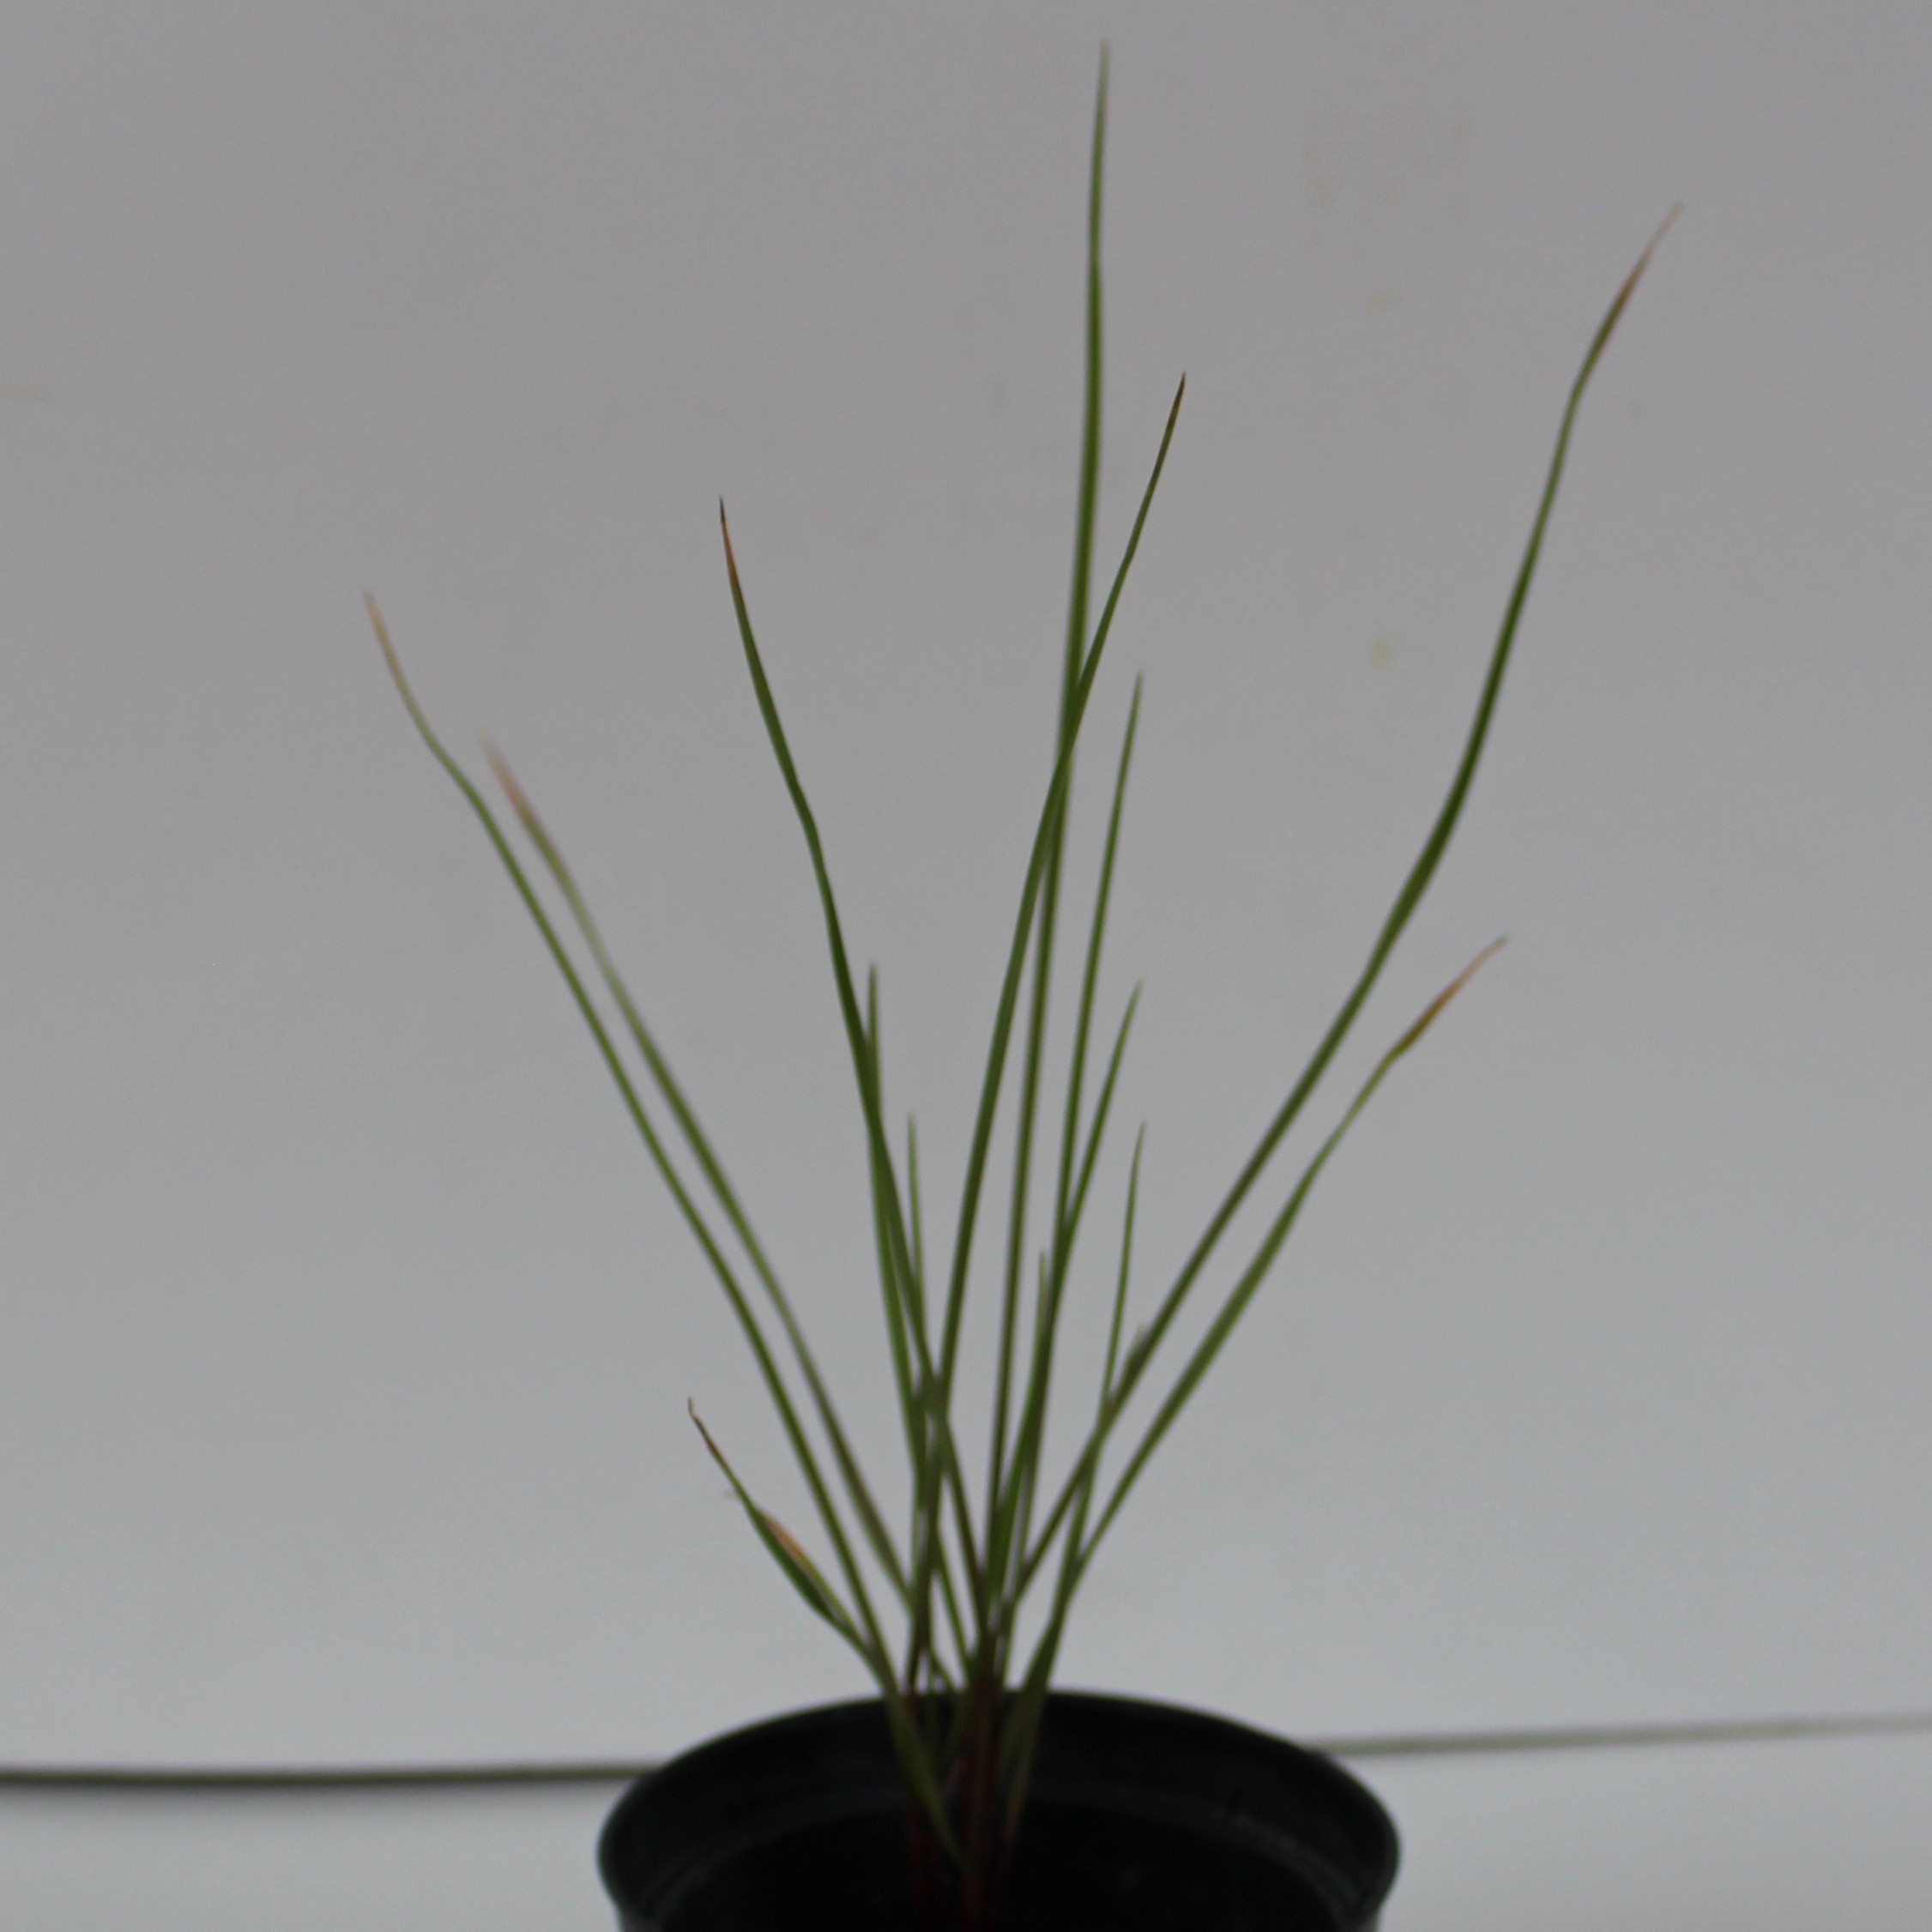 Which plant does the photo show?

Lolium multiflorum
